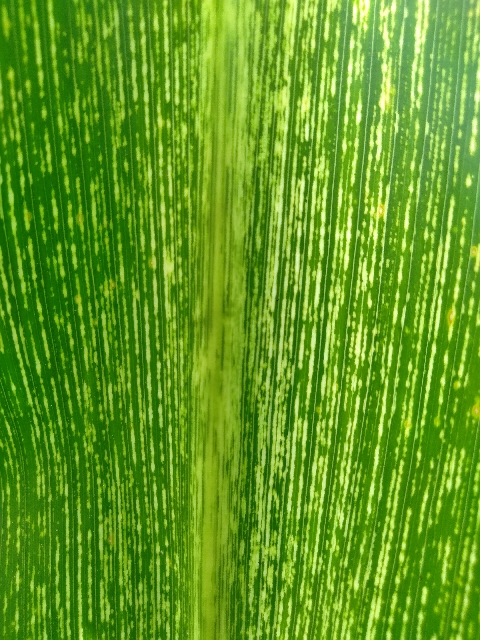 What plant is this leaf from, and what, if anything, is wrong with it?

maize, maize streak virus
